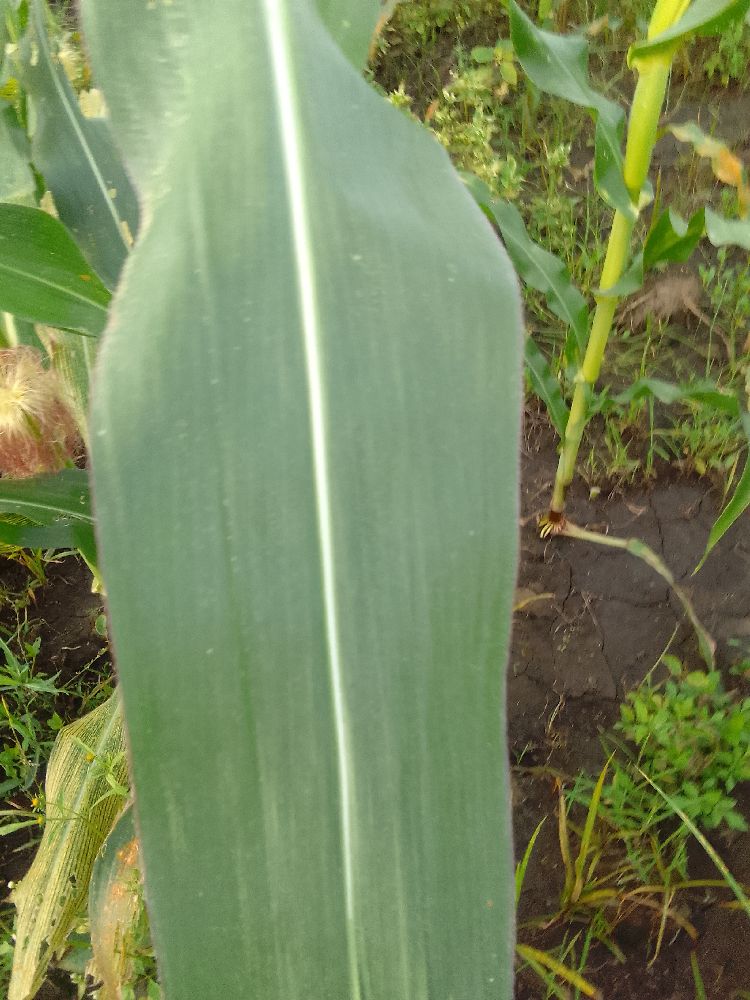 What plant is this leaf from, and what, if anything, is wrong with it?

maize, healthy
